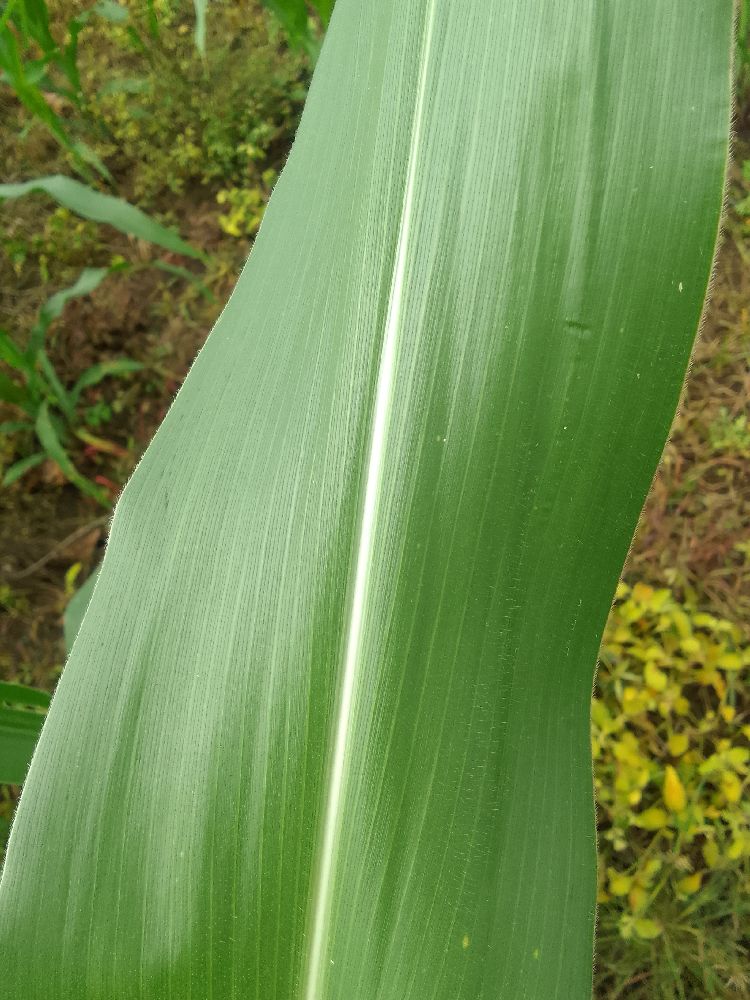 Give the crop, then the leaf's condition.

maize, healthy
